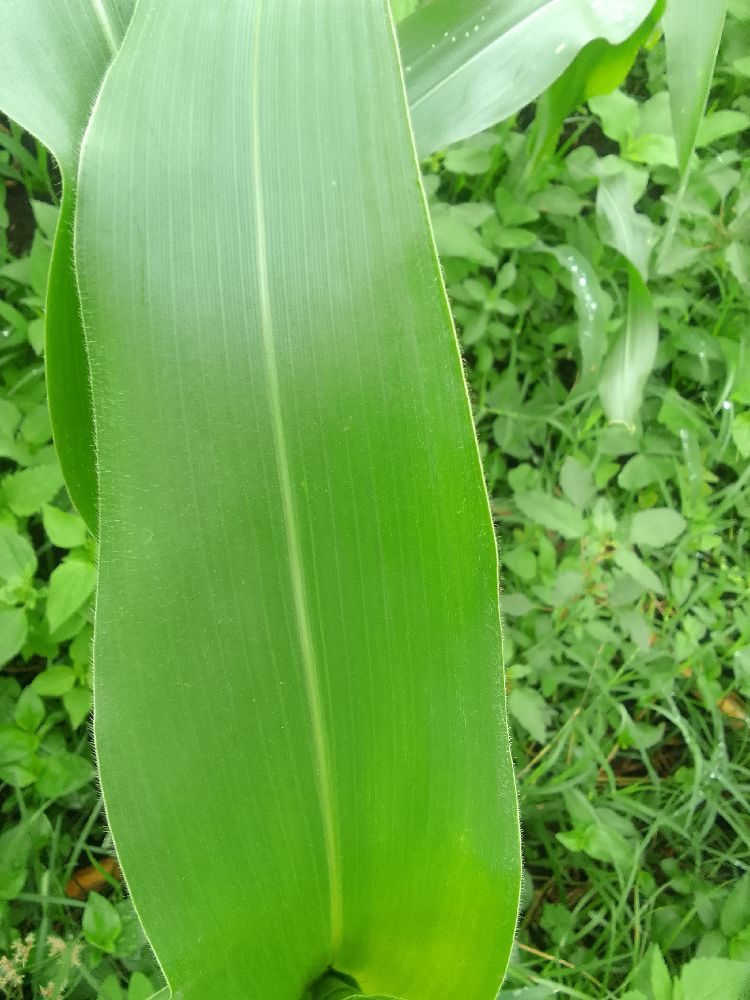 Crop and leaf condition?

maize, healthy
